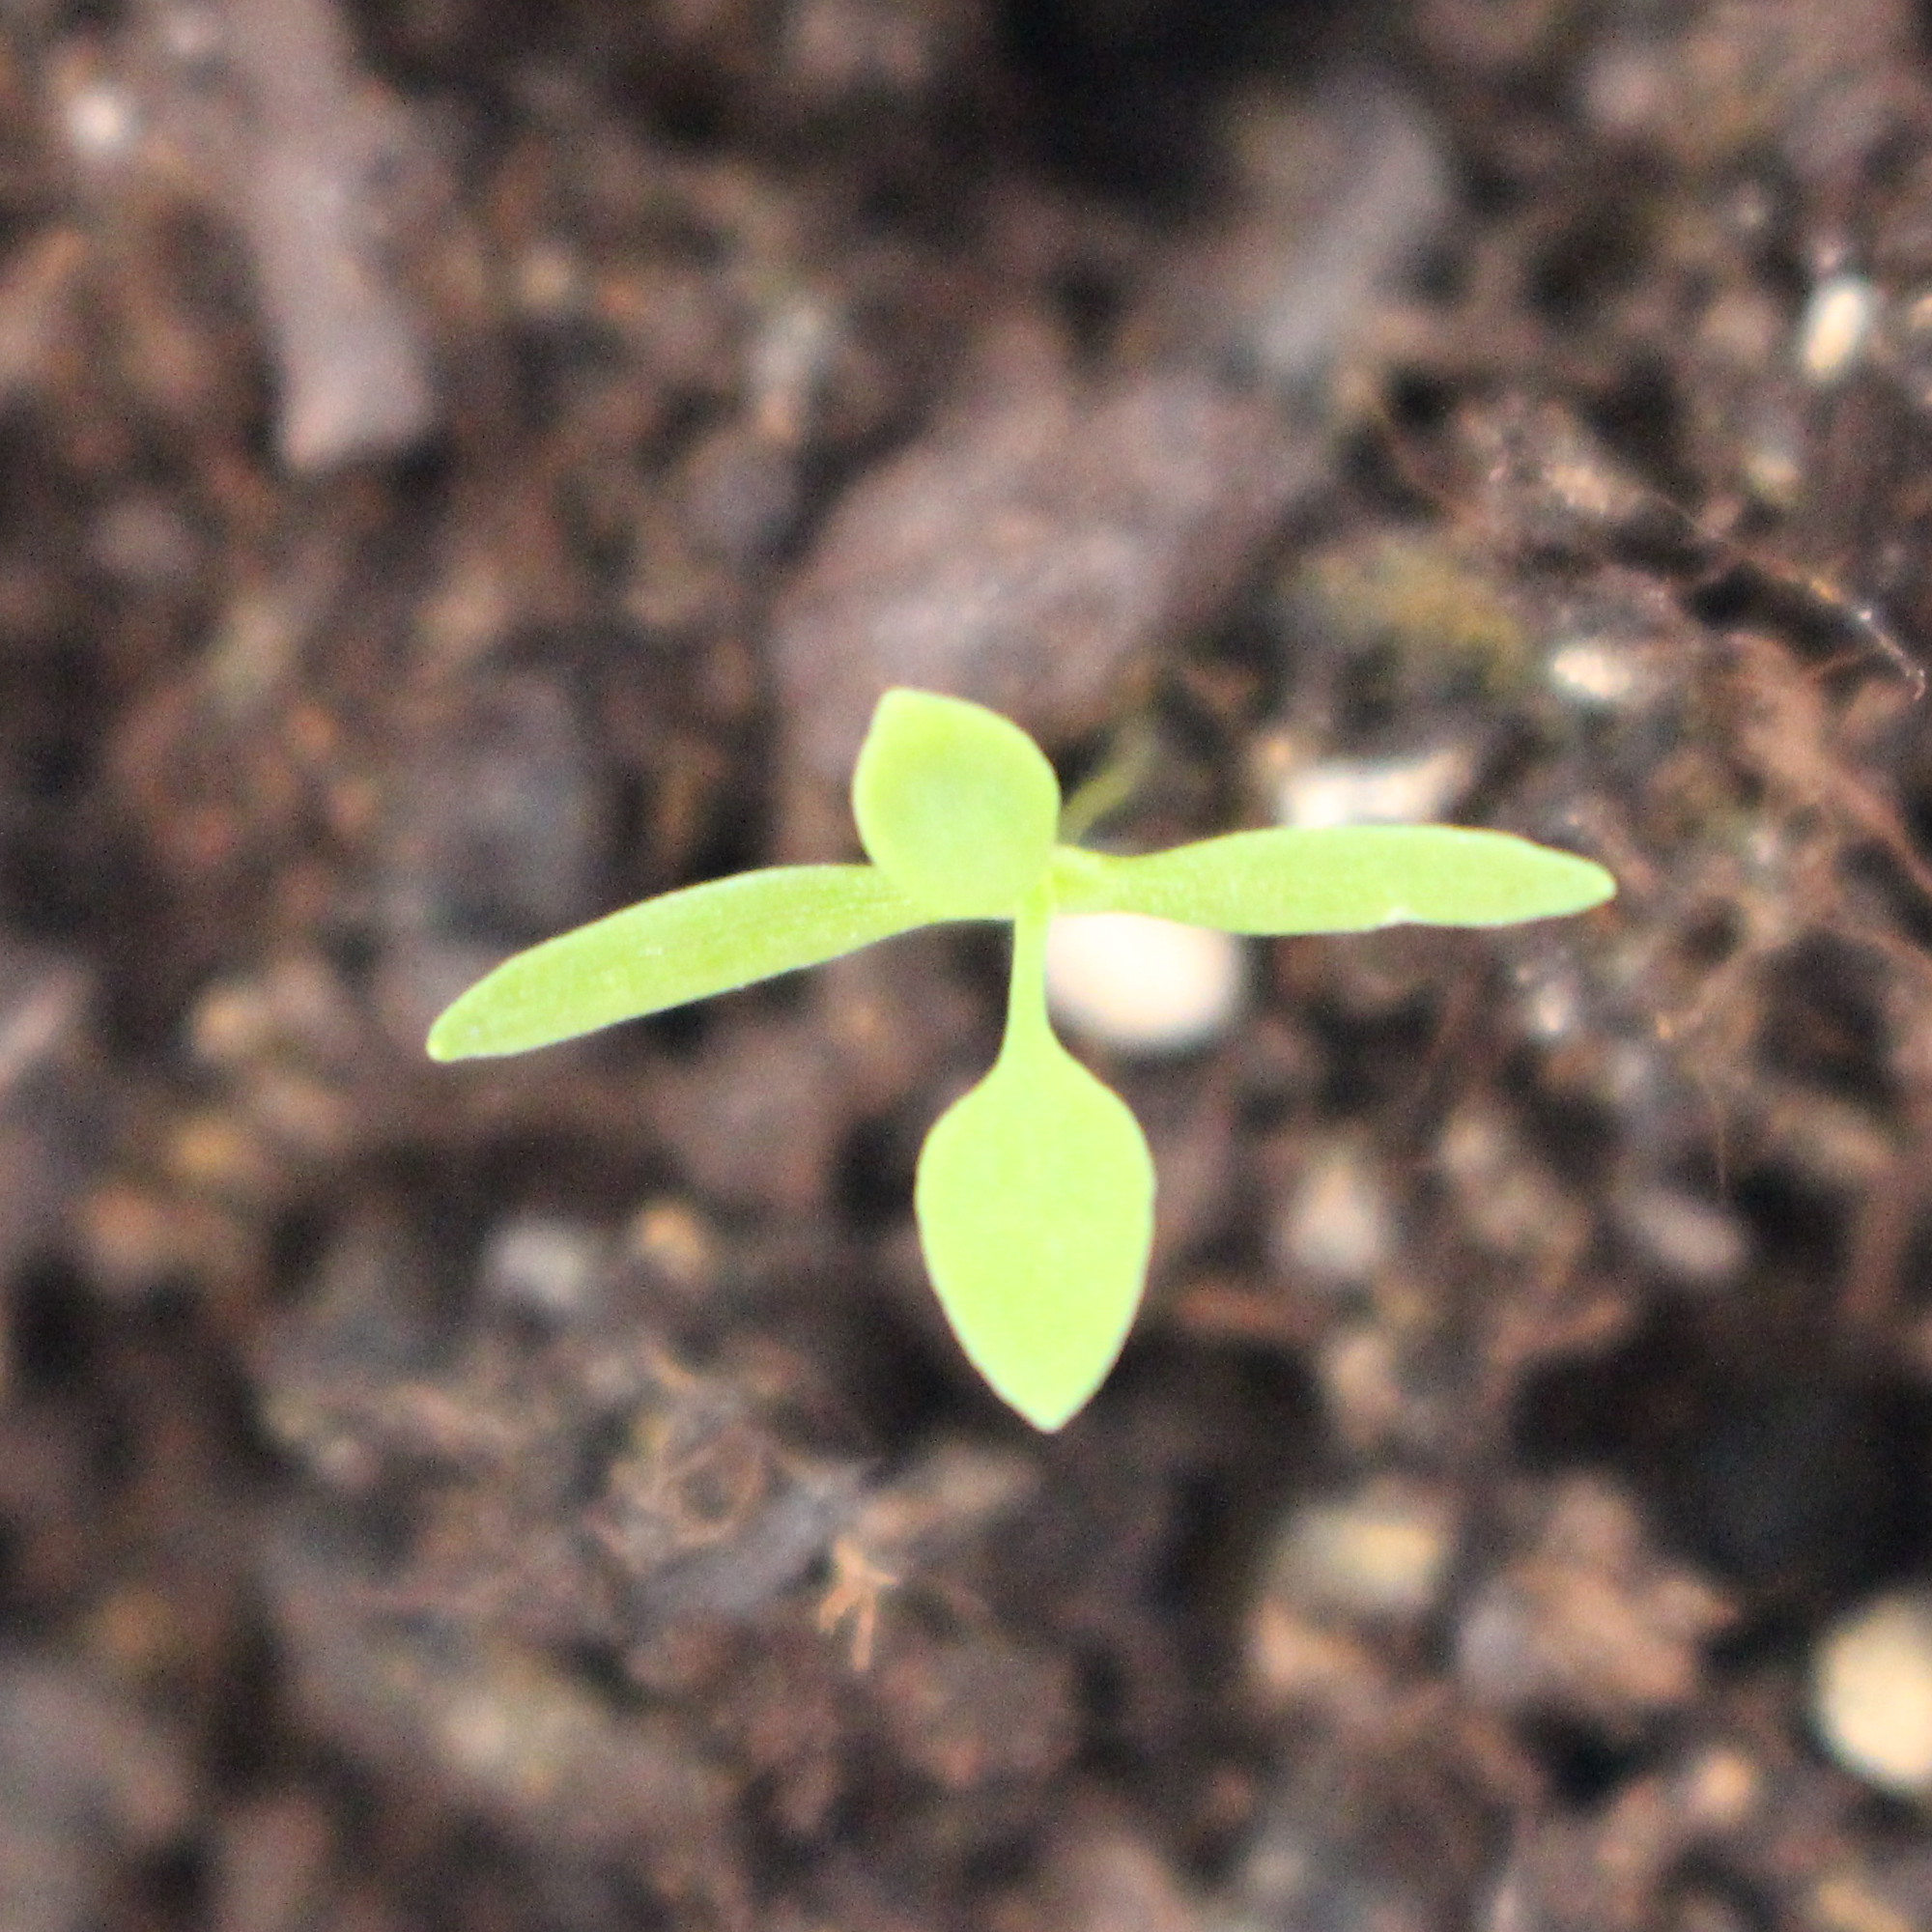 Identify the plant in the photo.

Papaver rhoeas
